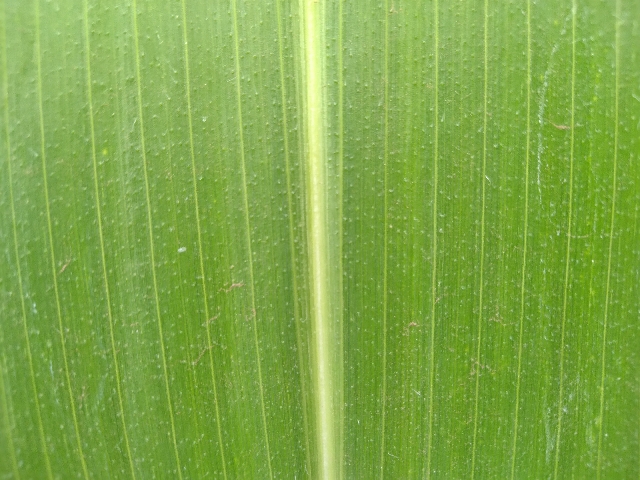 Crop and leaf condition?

maize, healthy
